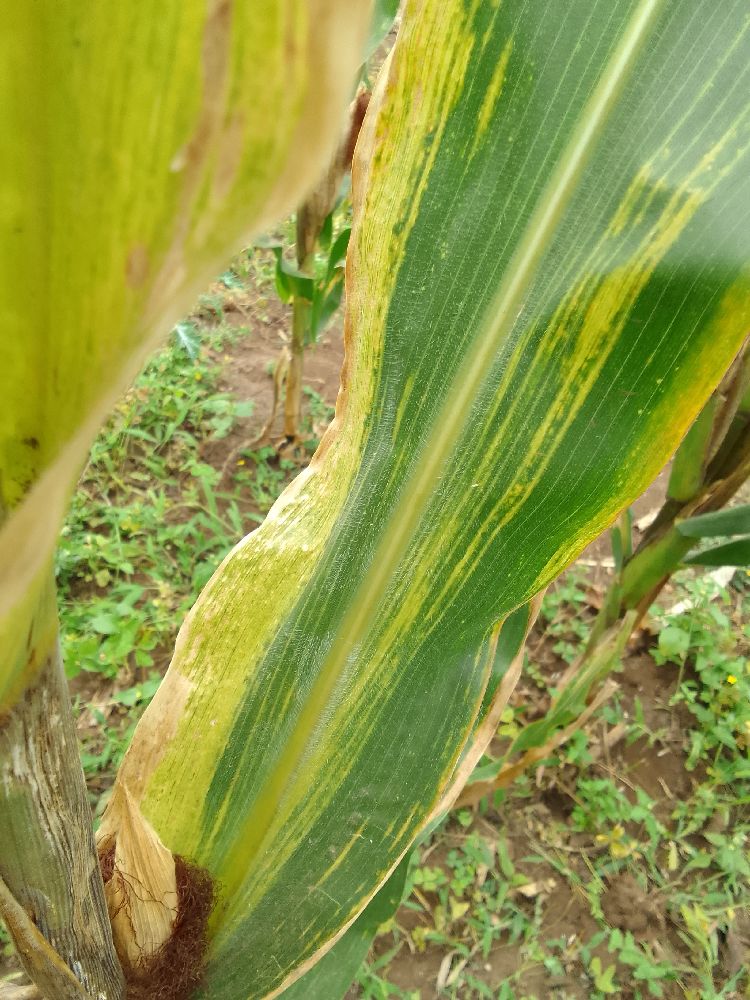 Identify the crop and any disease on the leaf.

maize, maize lethal necrosis
